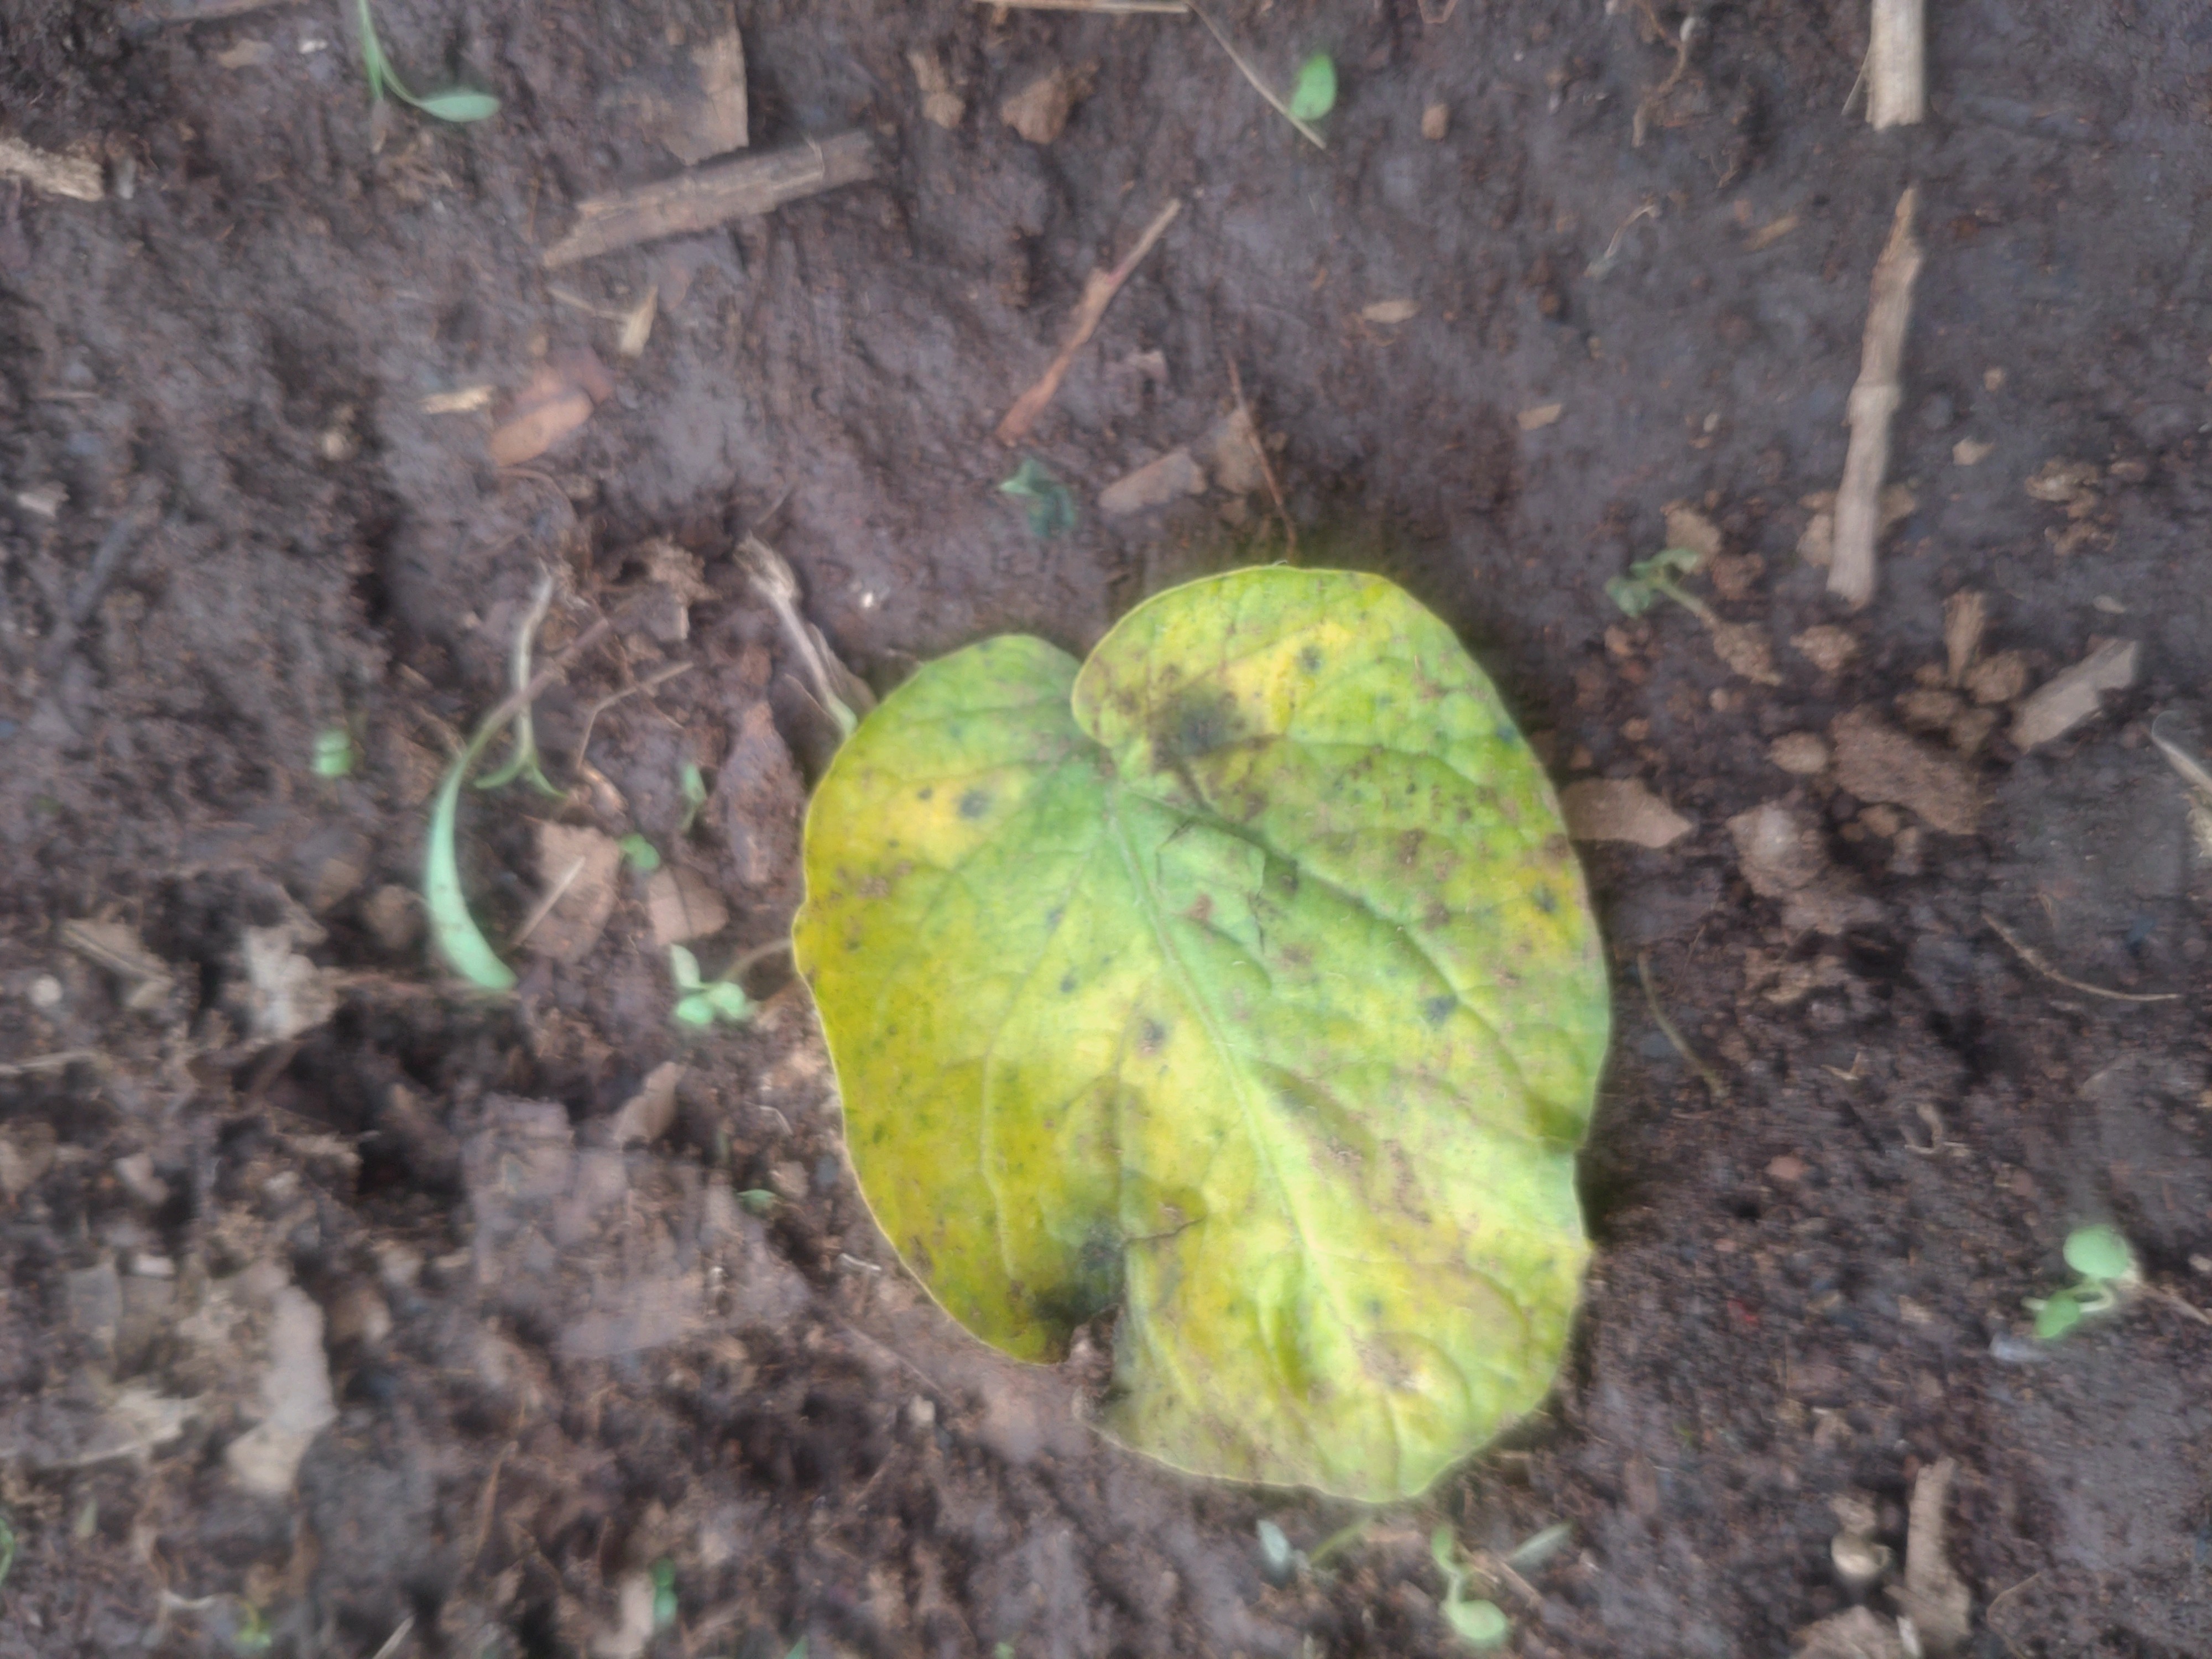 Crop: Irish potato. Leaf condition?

late blight
